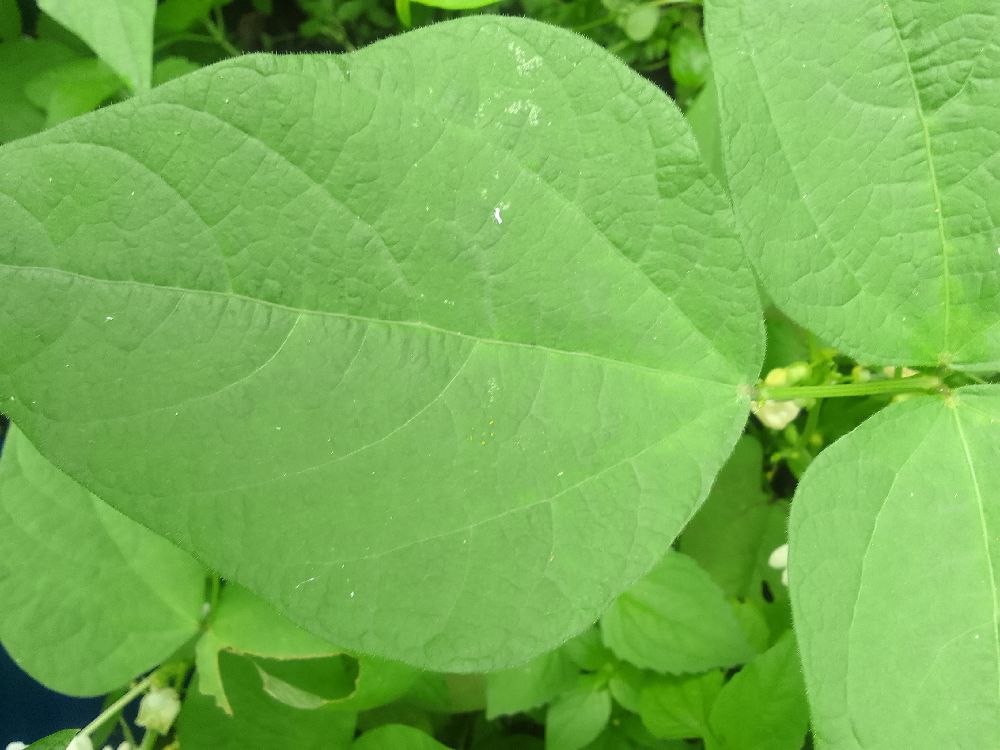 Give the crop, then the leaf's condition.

common bean, healthy
